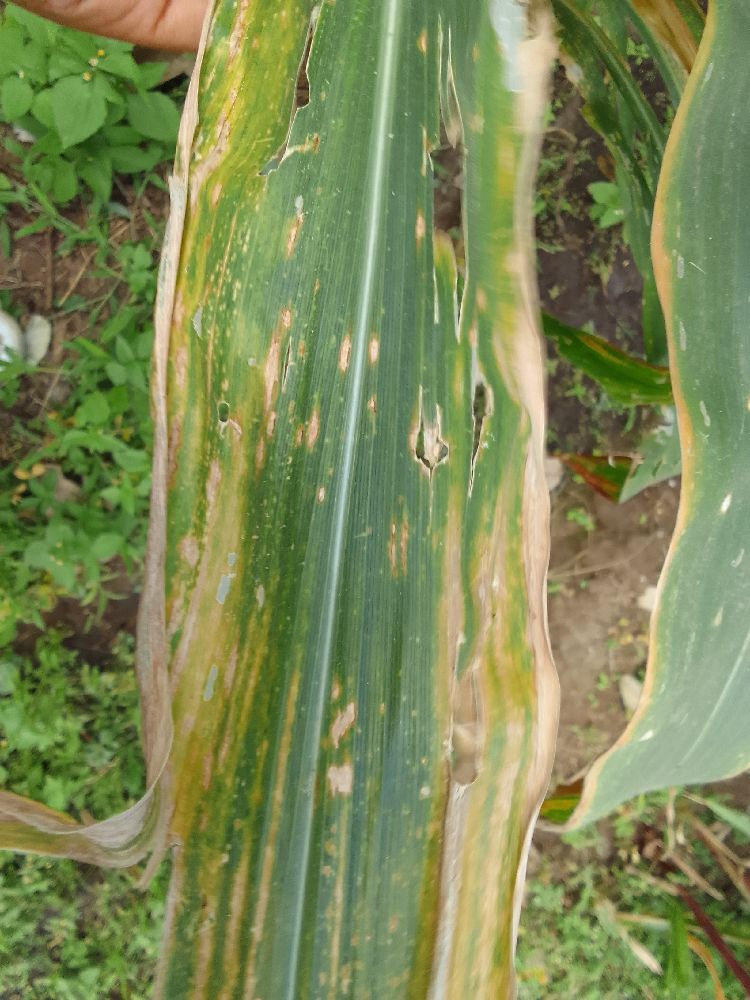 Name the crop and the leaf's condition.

maize, maize lethal necrosis
